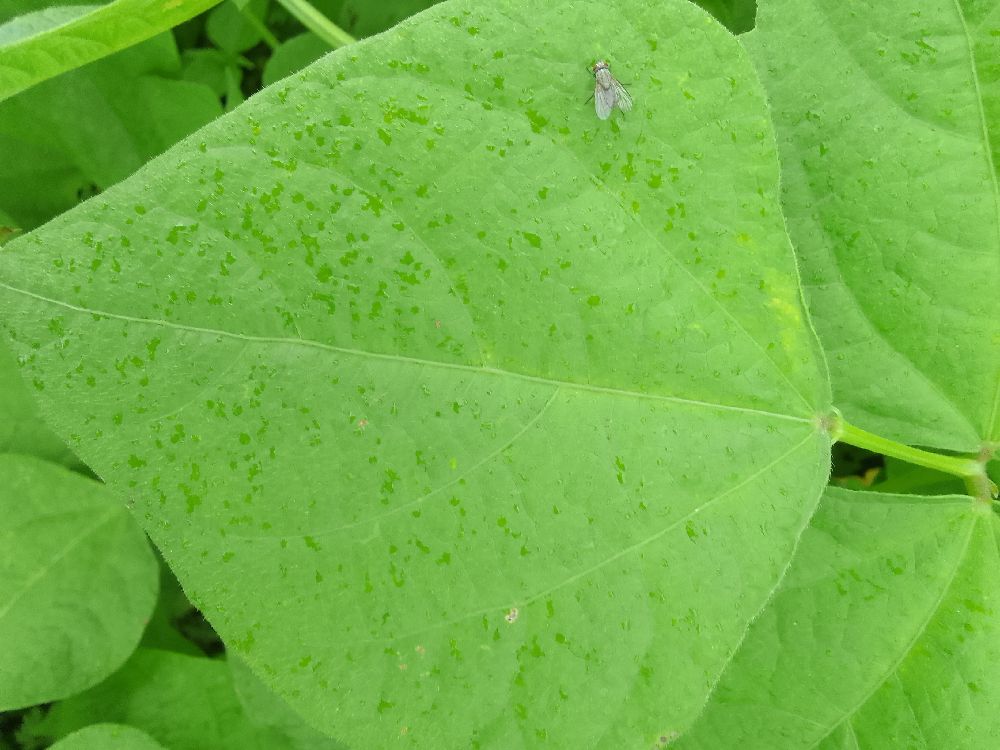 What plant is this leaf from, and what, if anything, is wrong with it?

common bean, healthy
